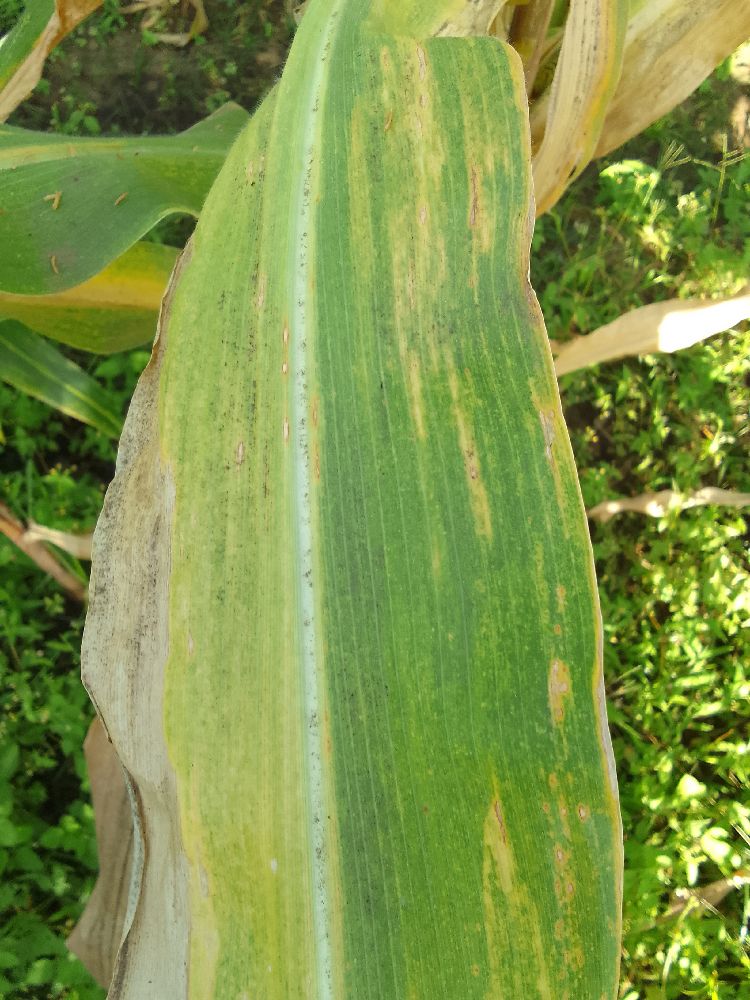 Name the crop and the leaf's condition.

maize, maize lethal necrosis
